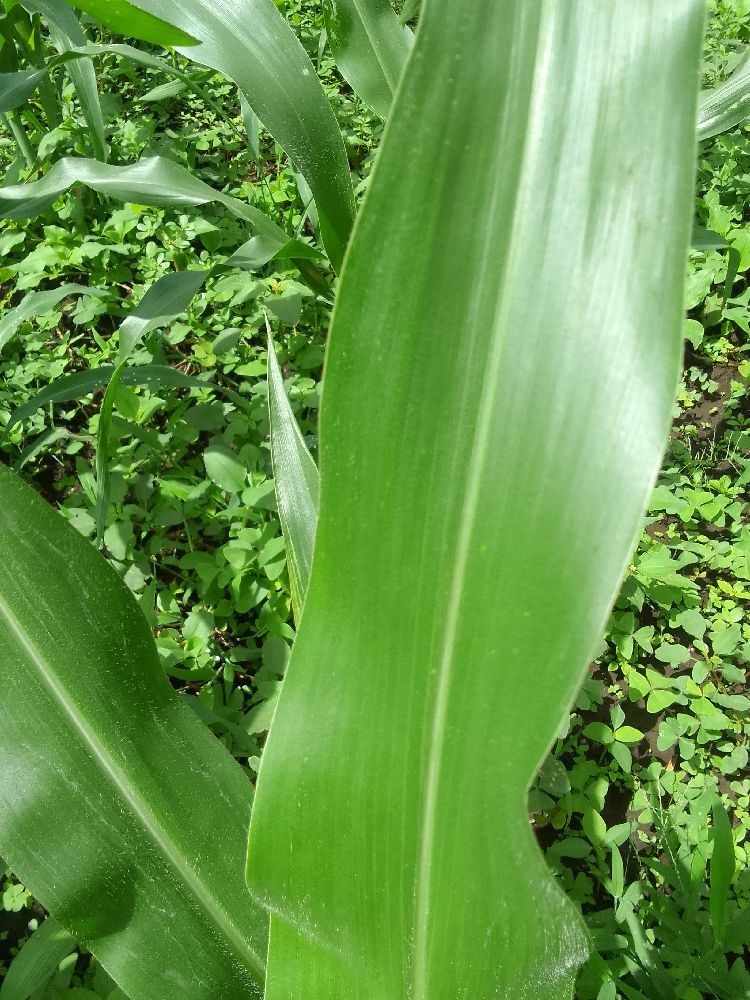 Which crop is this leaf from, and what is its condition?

maize, healthy
